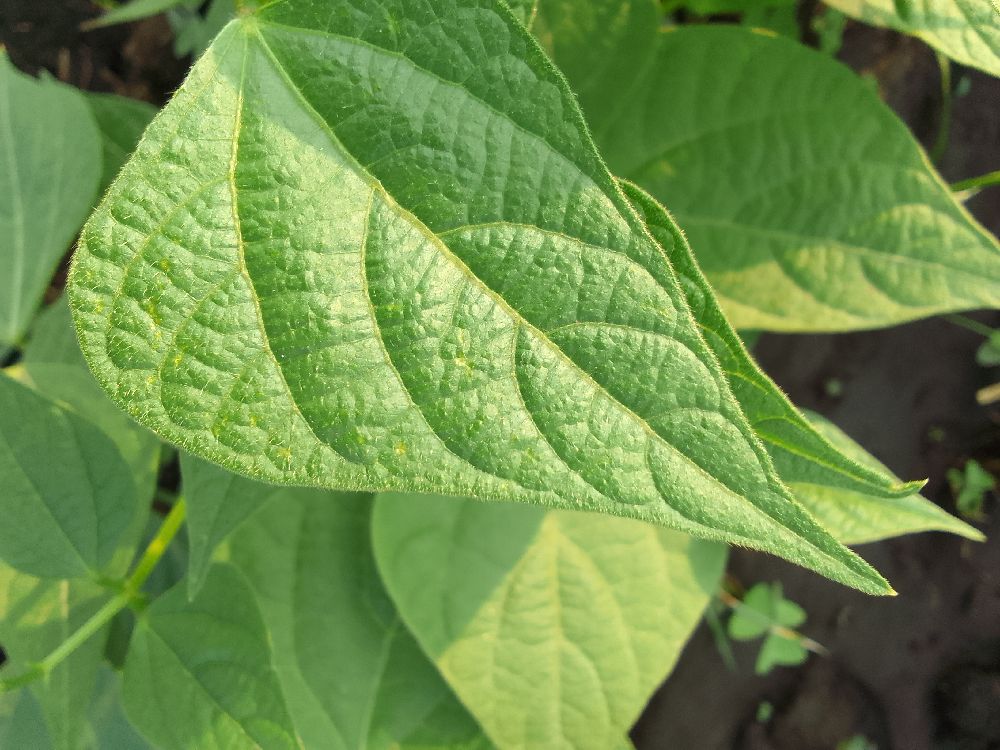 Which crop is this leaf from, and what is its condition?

common bean, healthy
